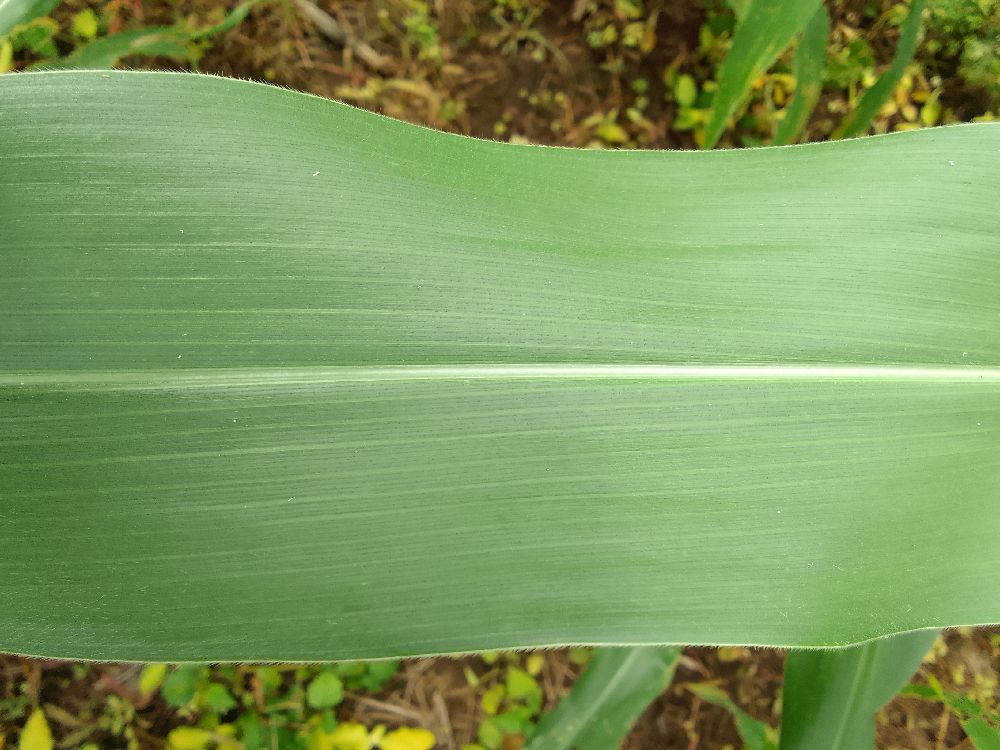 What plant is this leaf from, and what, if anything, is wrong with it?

maize, healthy
